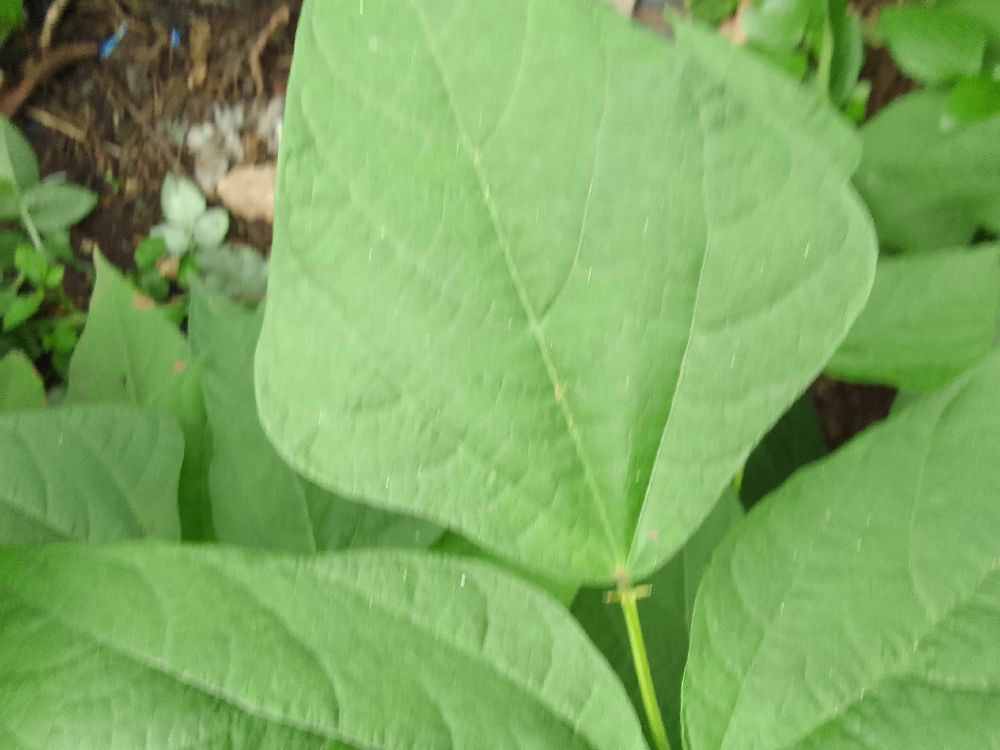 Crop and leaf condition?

common bean, healthy
